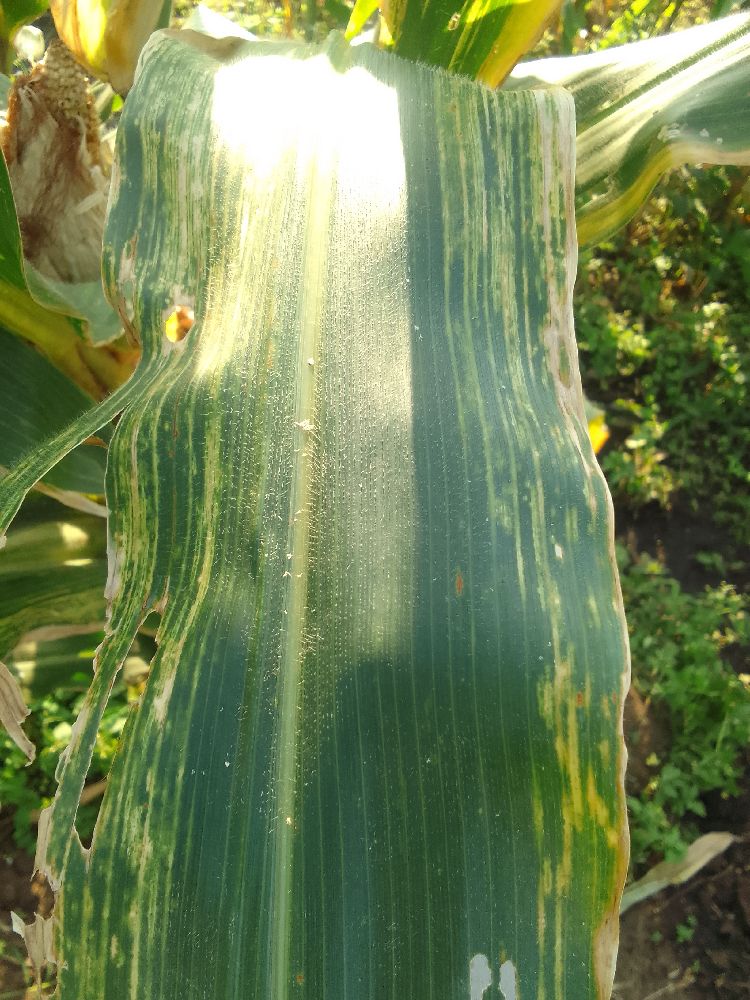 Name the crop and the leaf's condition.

maize, maize lethal necrosis
